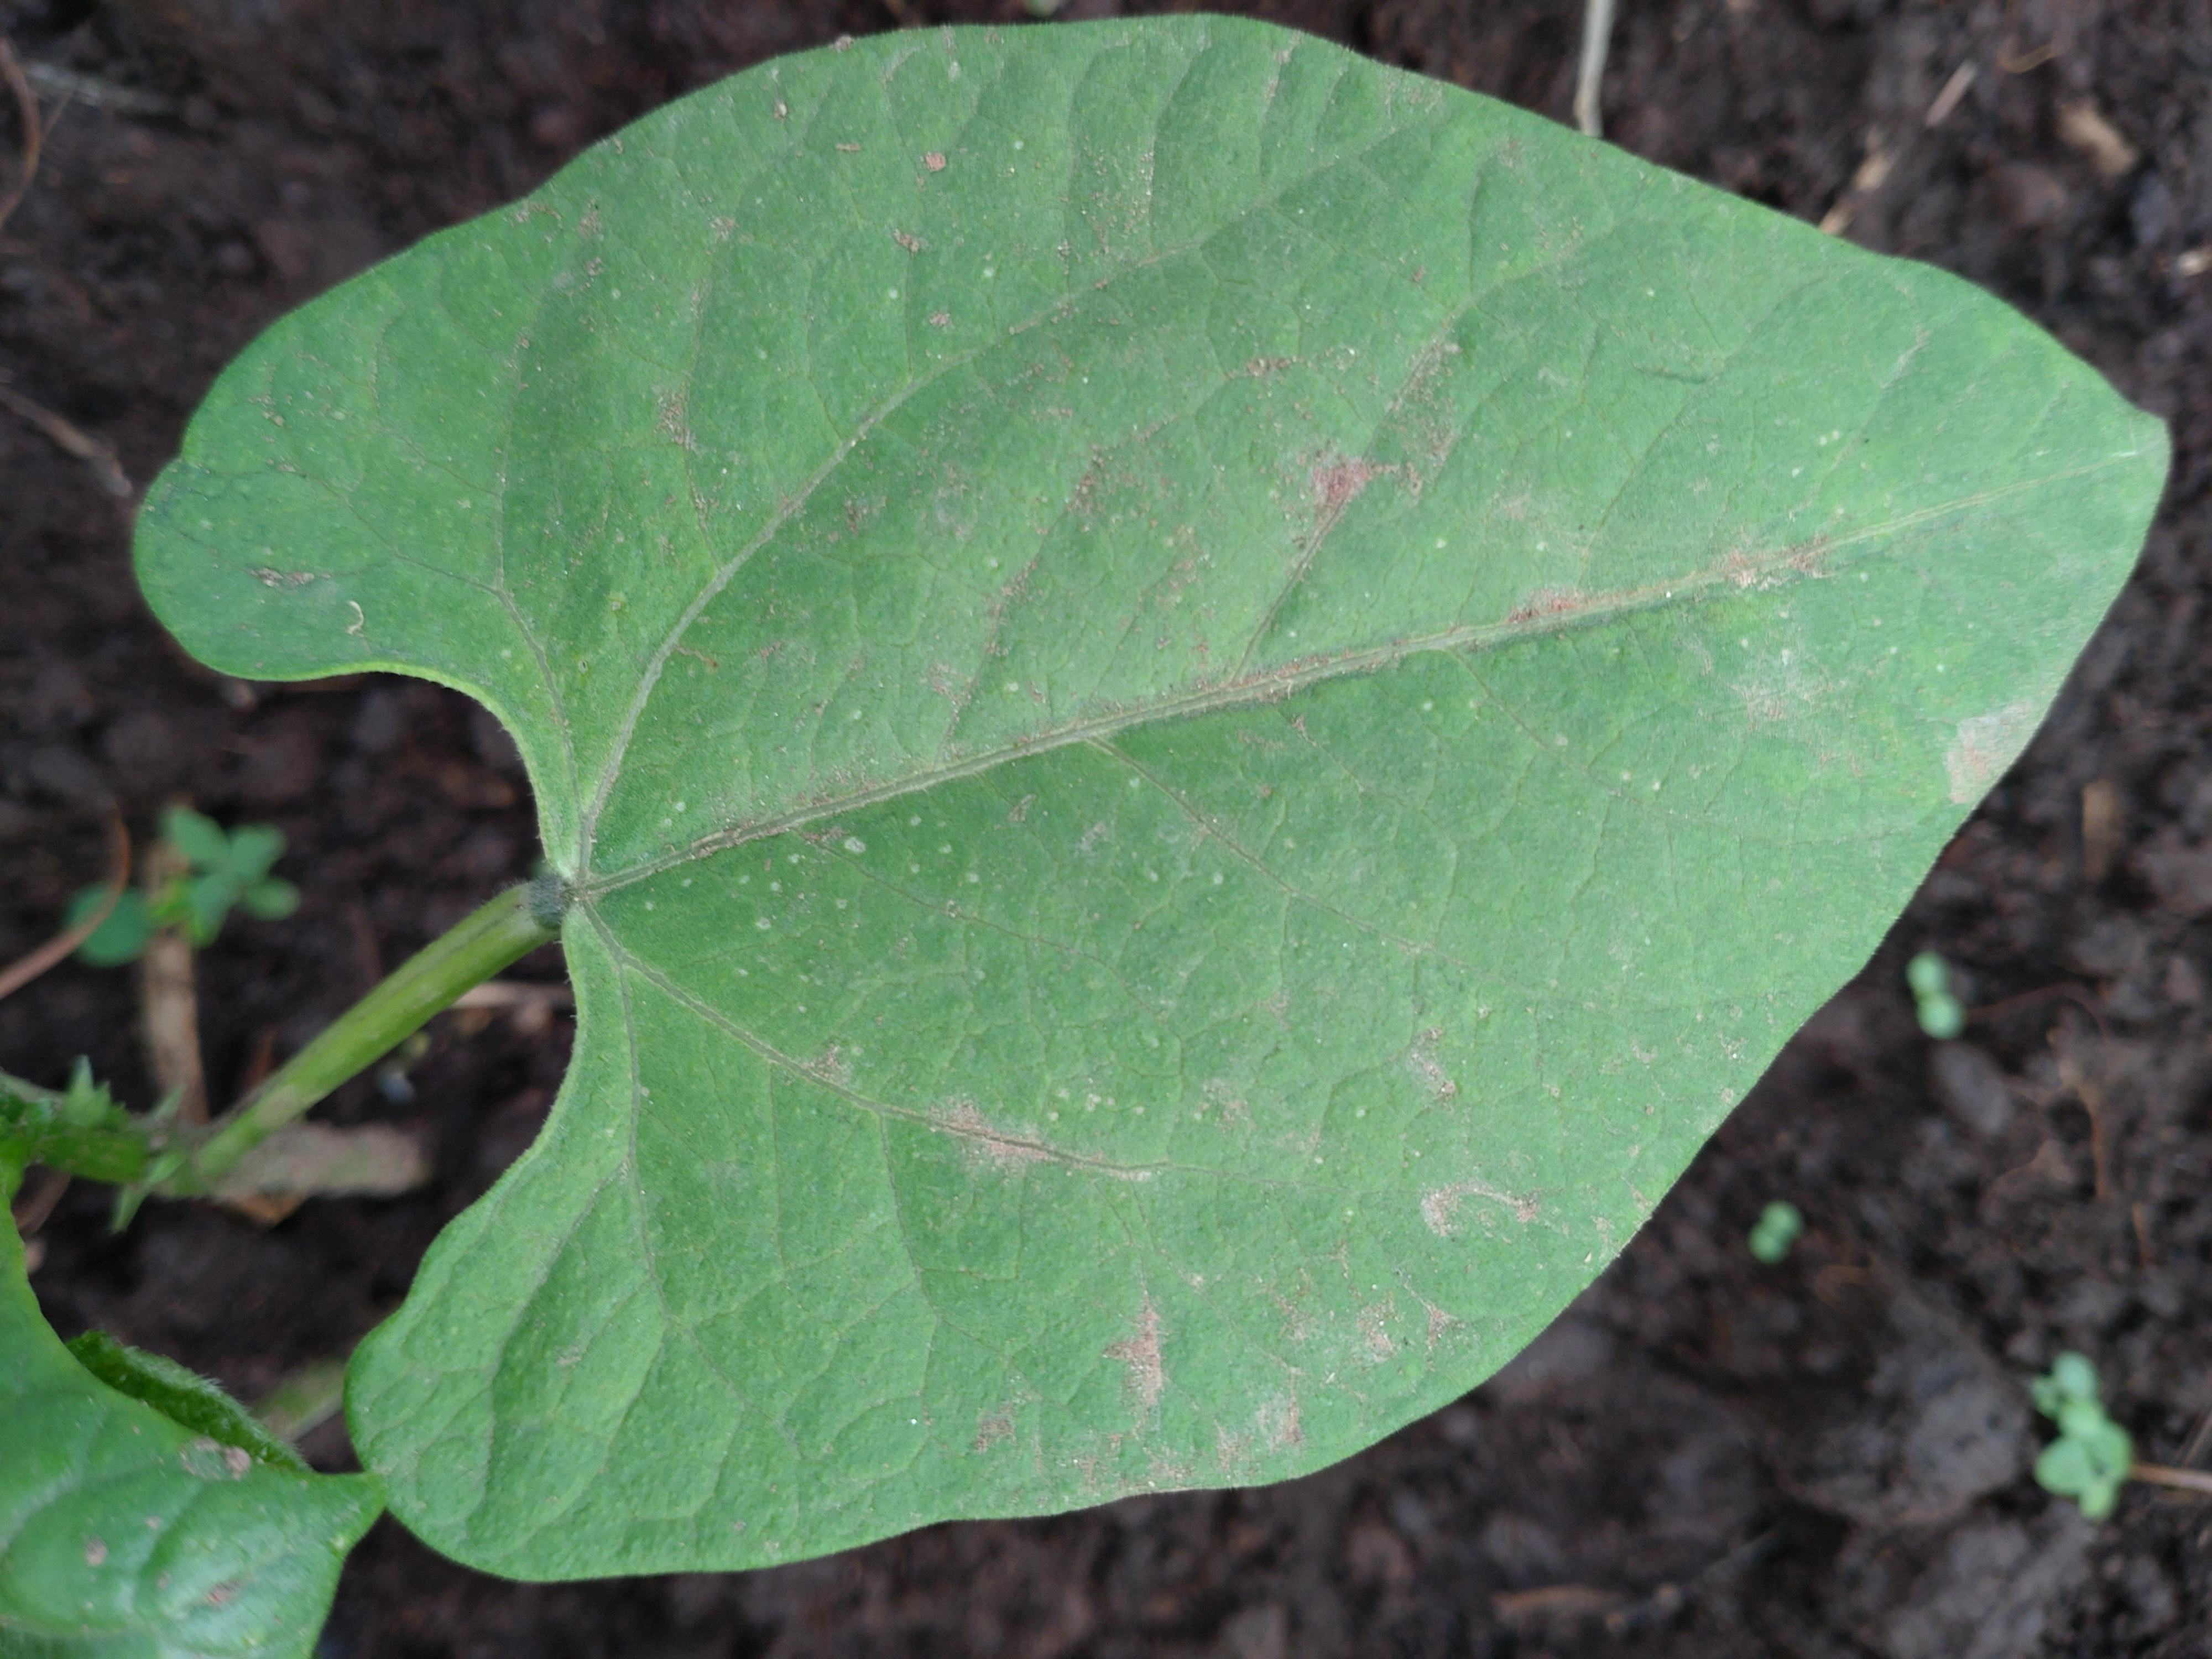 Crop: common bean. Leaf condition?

healthy
